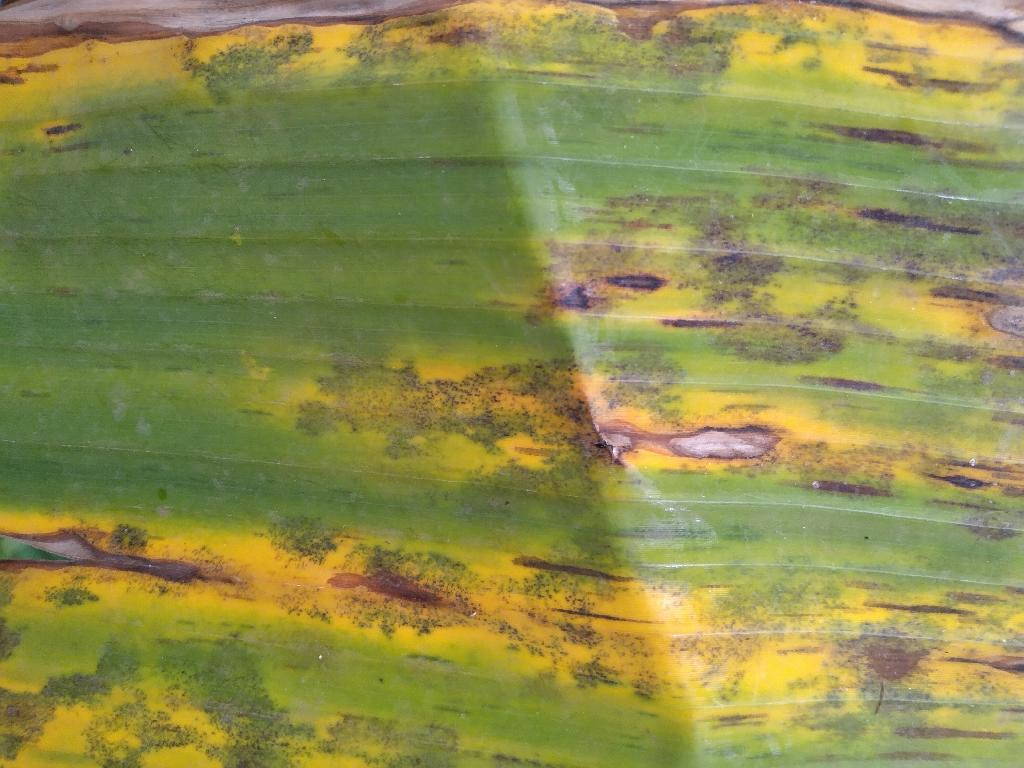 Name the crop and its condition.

banana, black sigatoka
